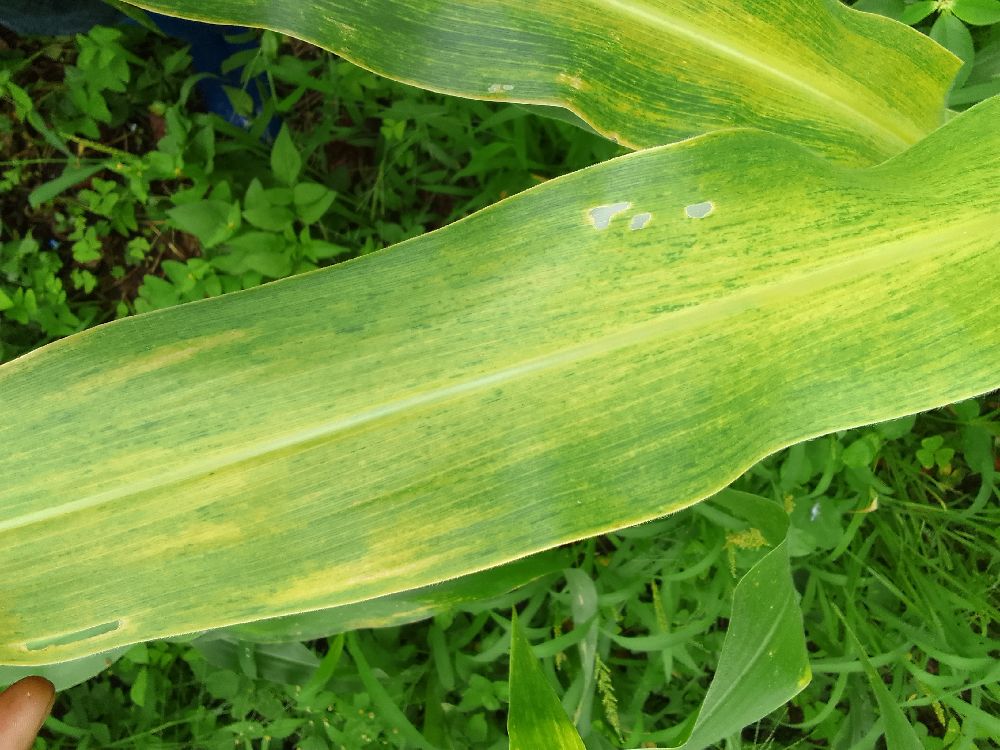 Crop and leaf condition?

maize, maize lethal necrosis
